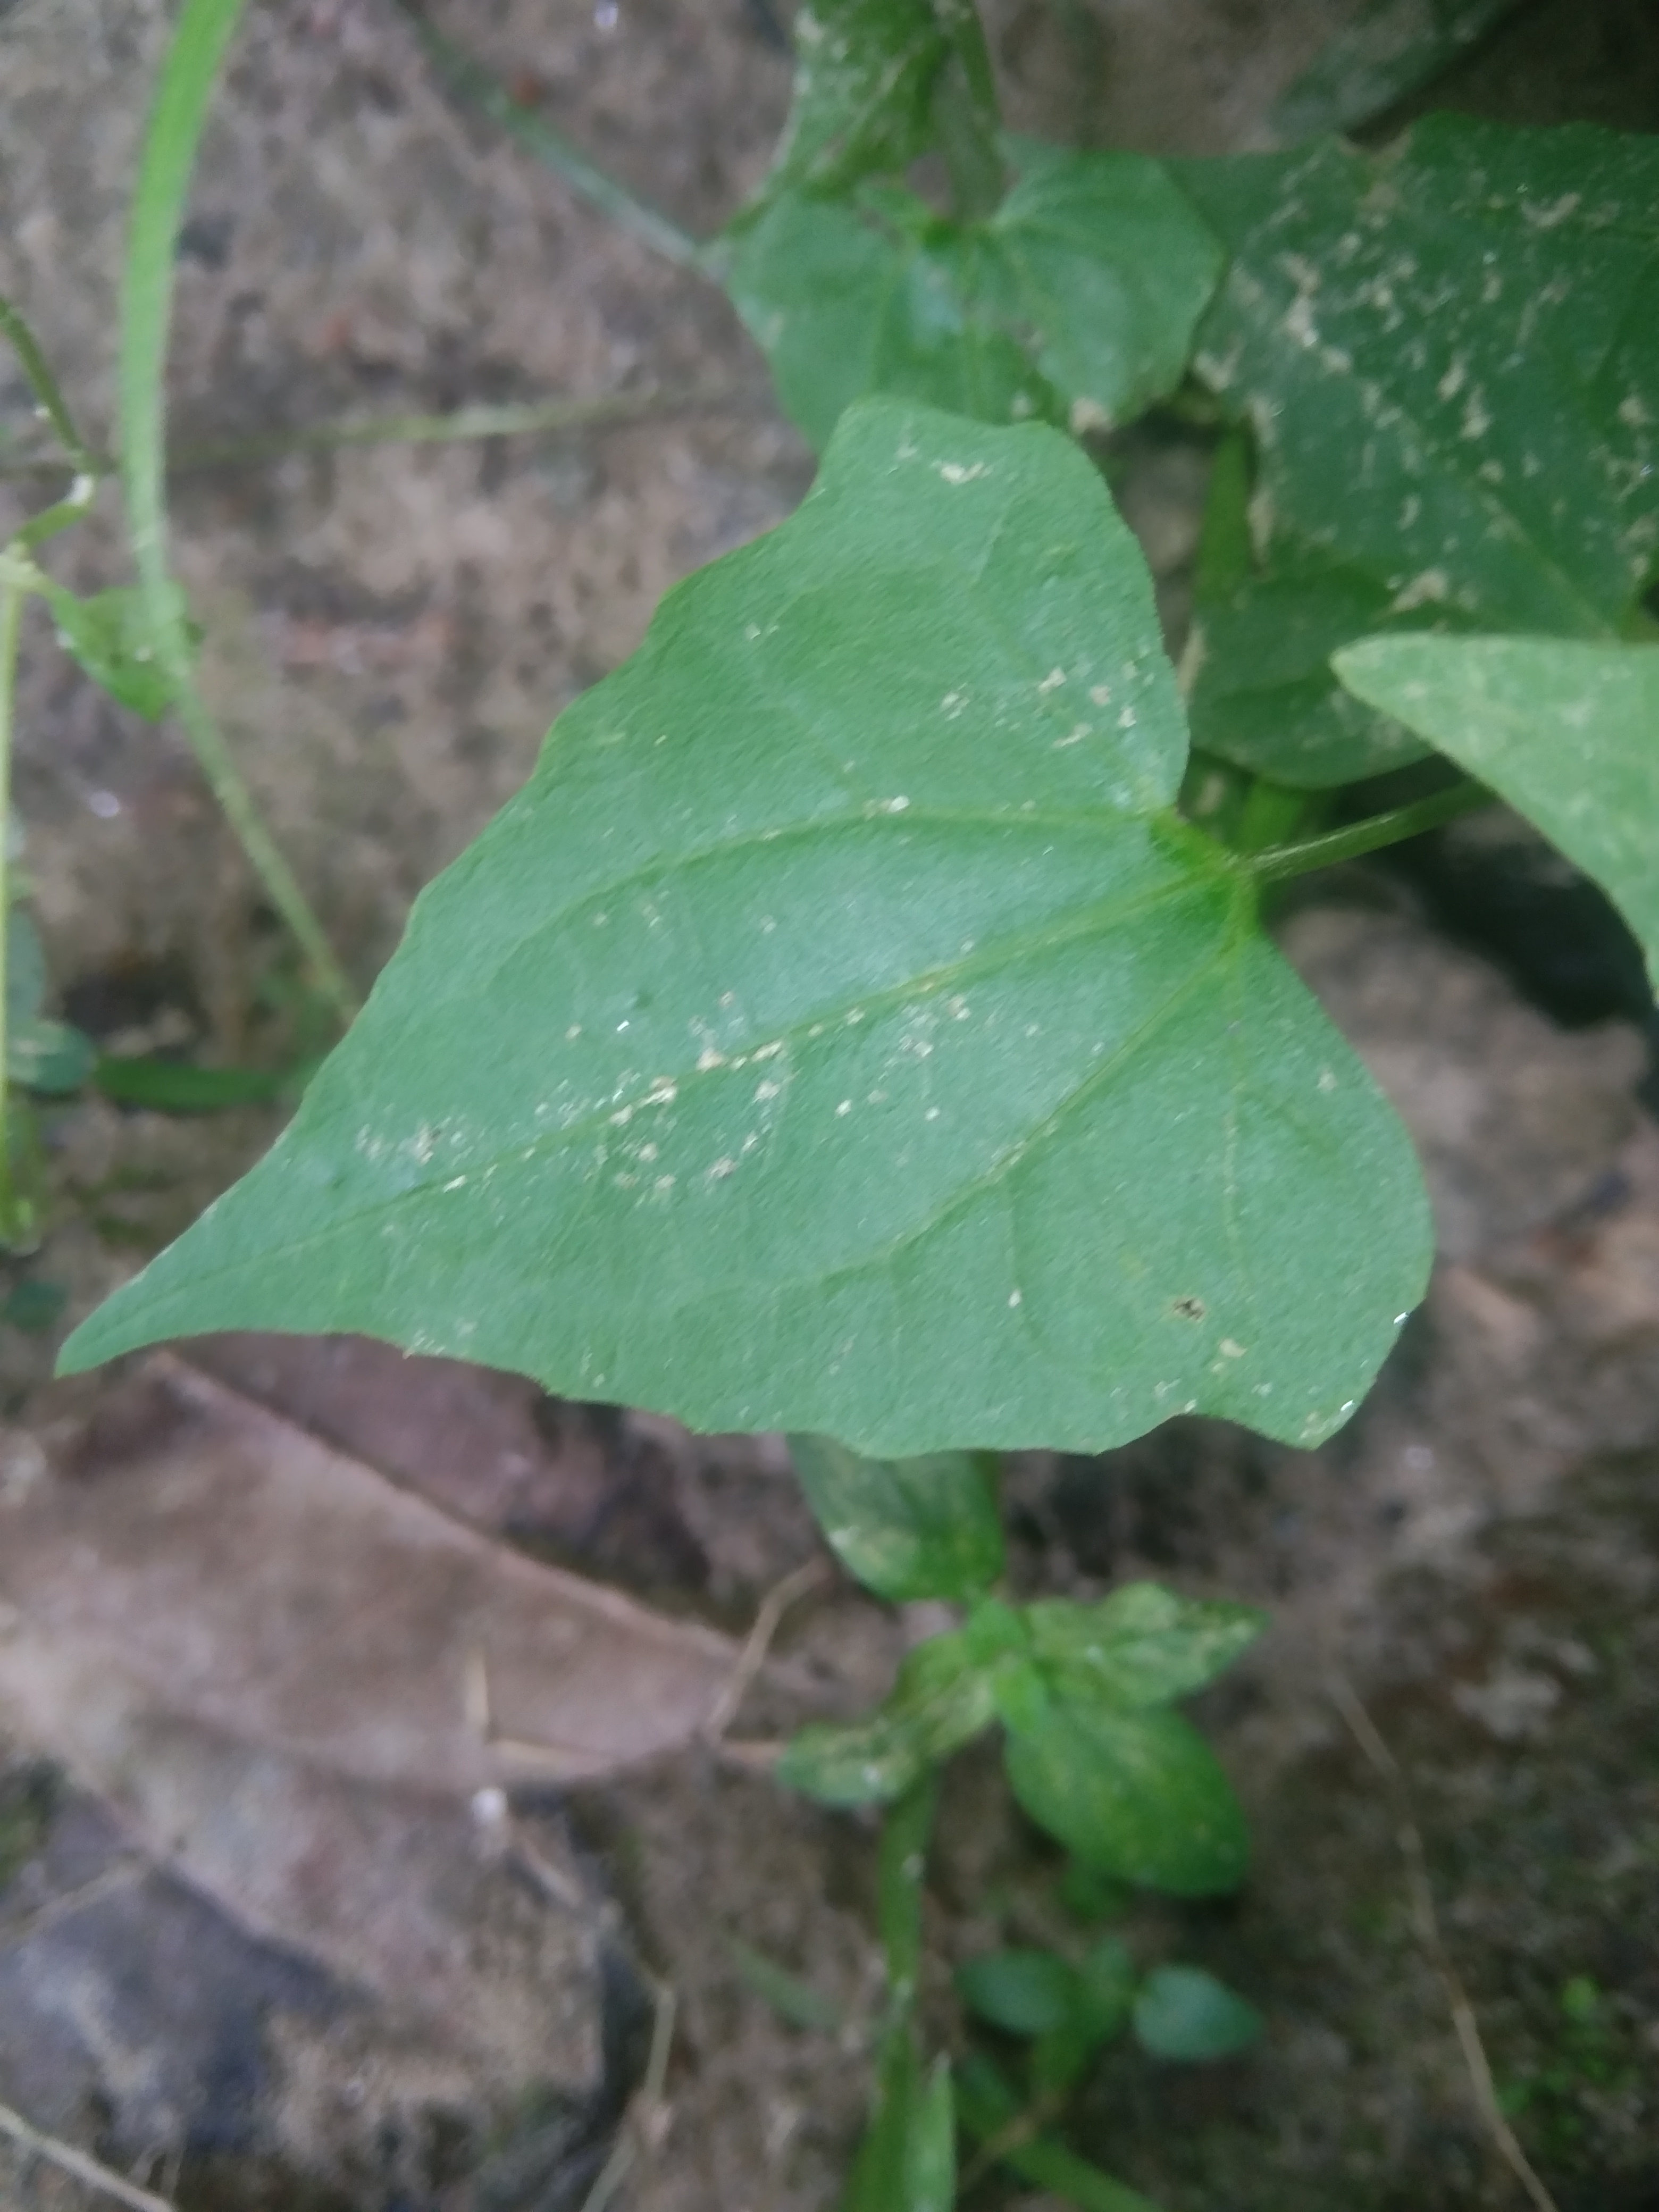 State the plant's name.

bitter vine
